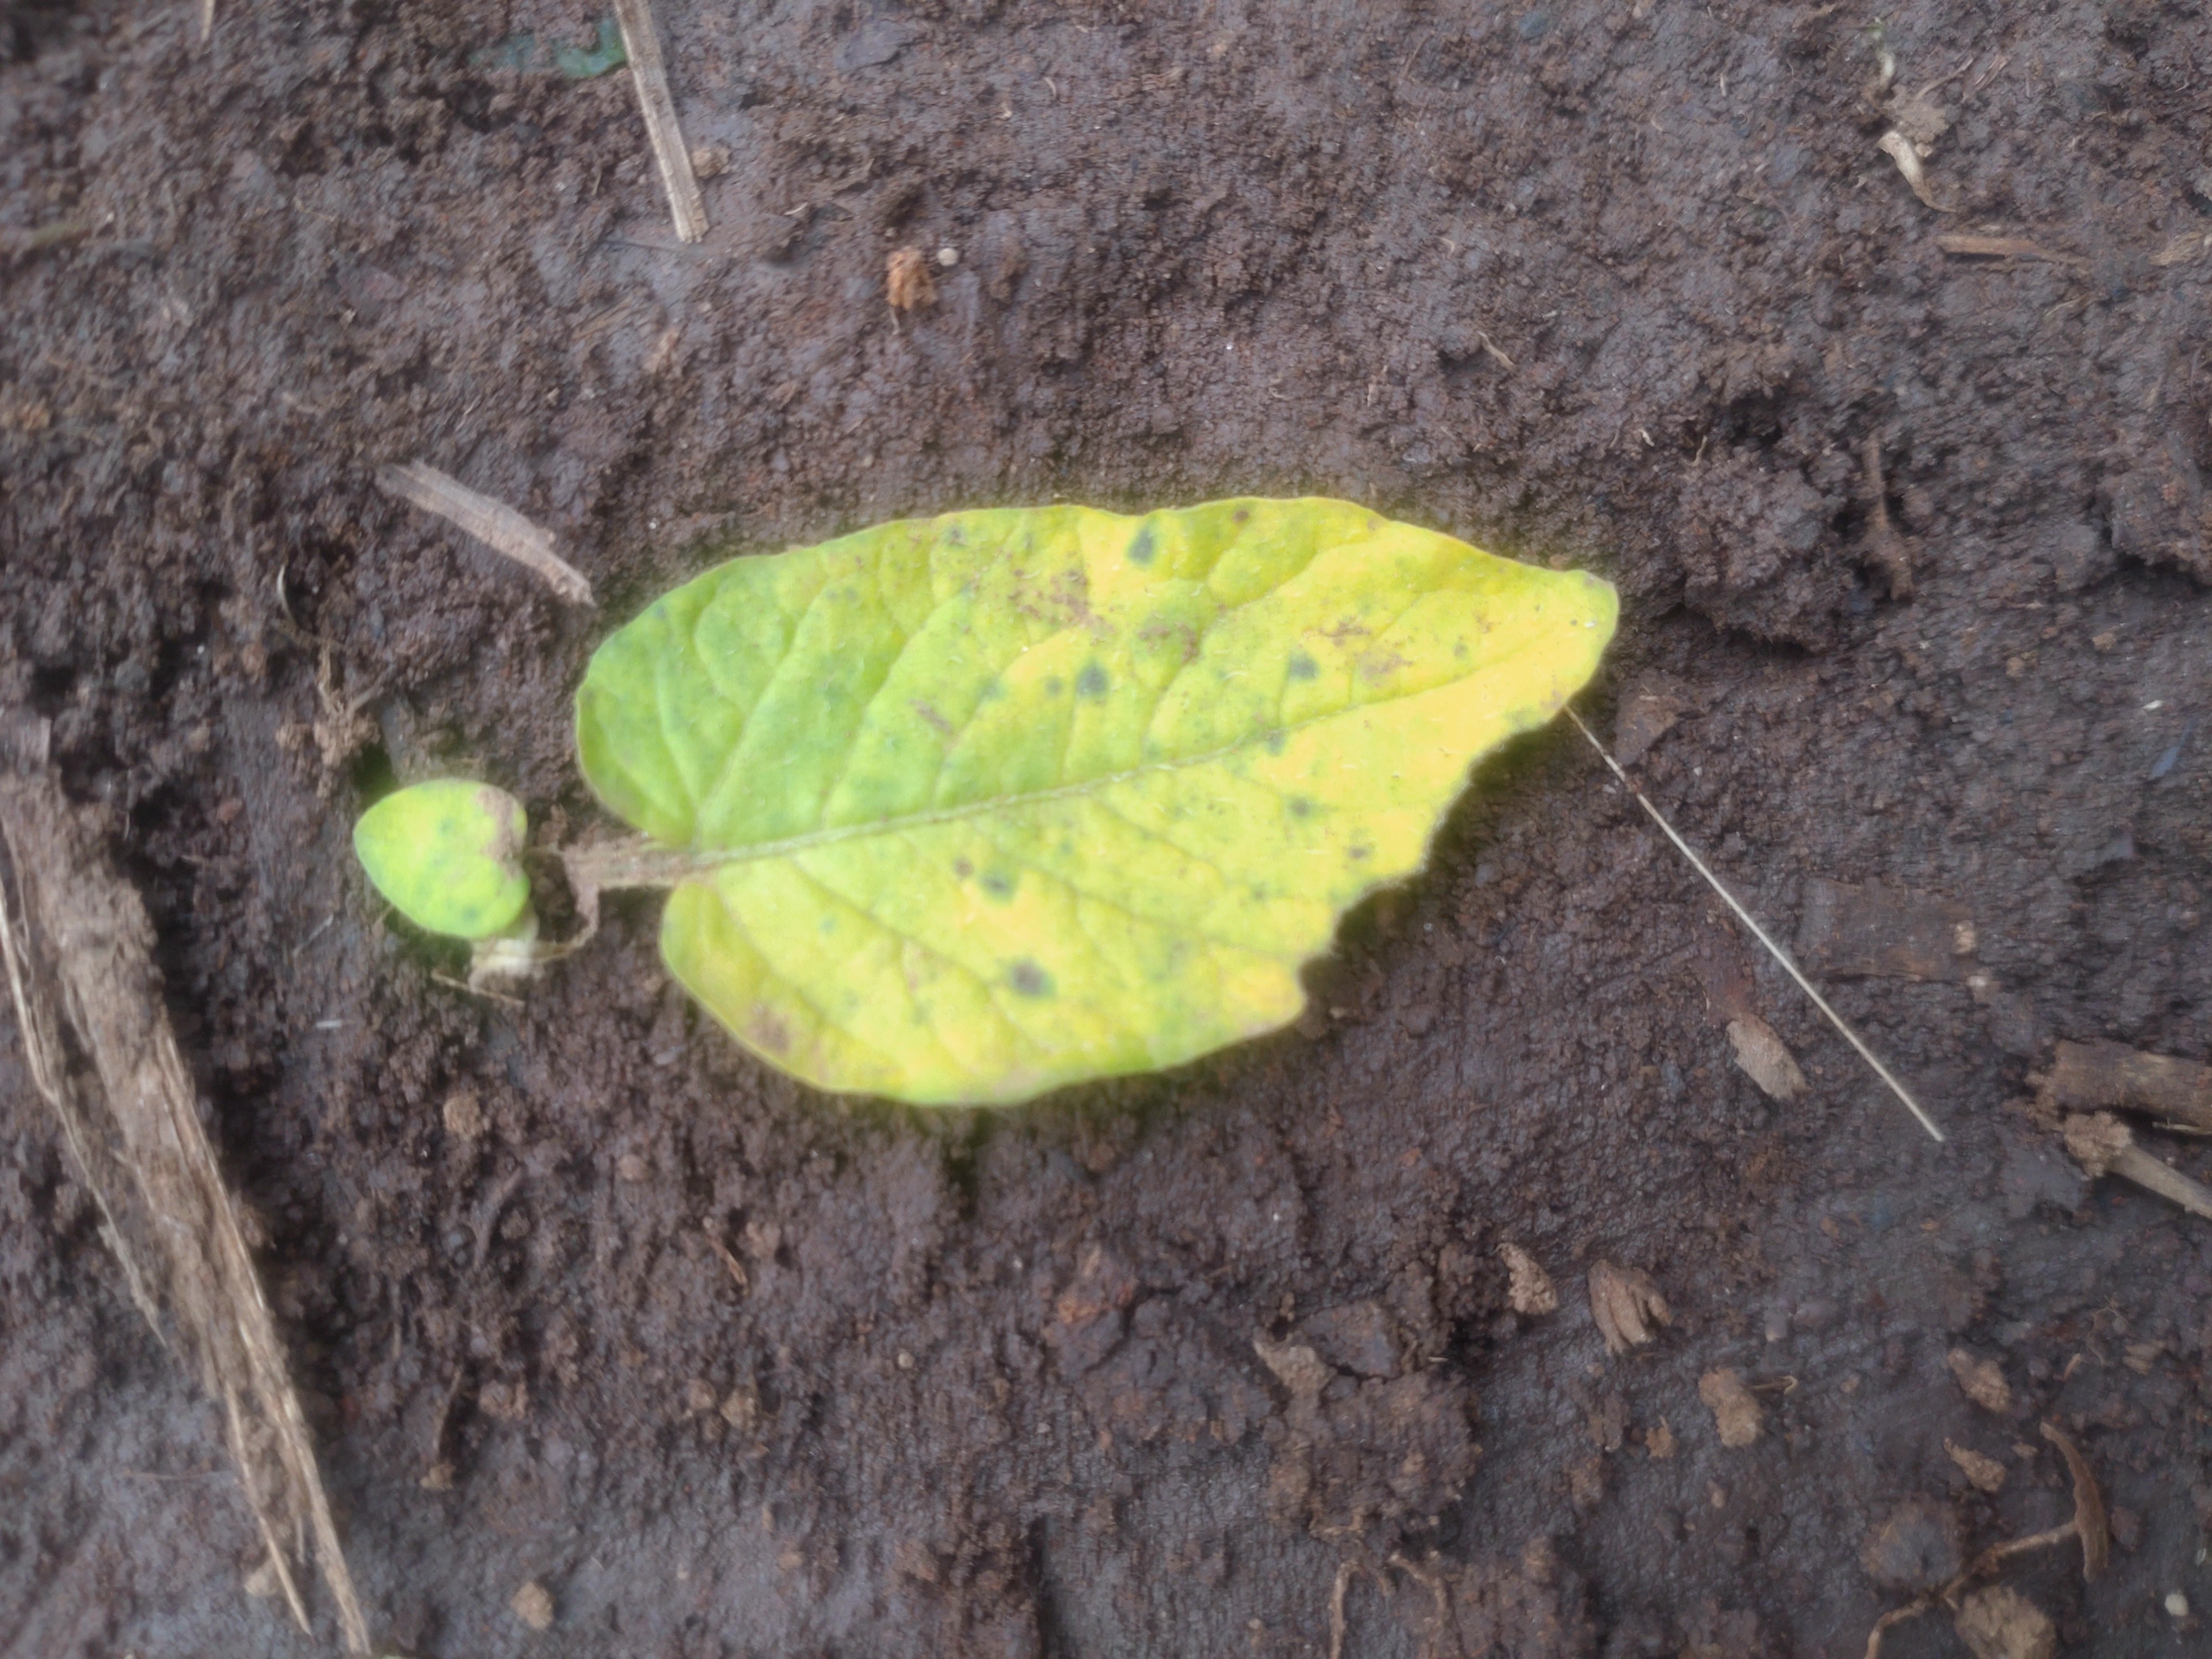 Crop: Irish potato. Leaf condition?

late blight
